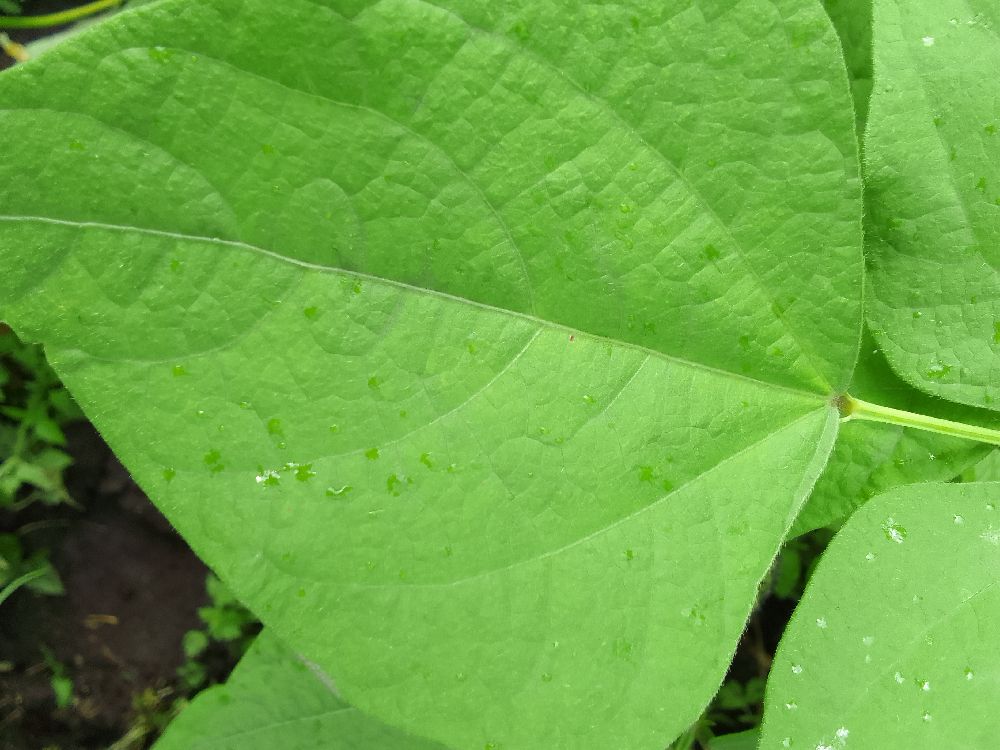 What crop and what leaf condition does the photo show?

common bean, healthy
